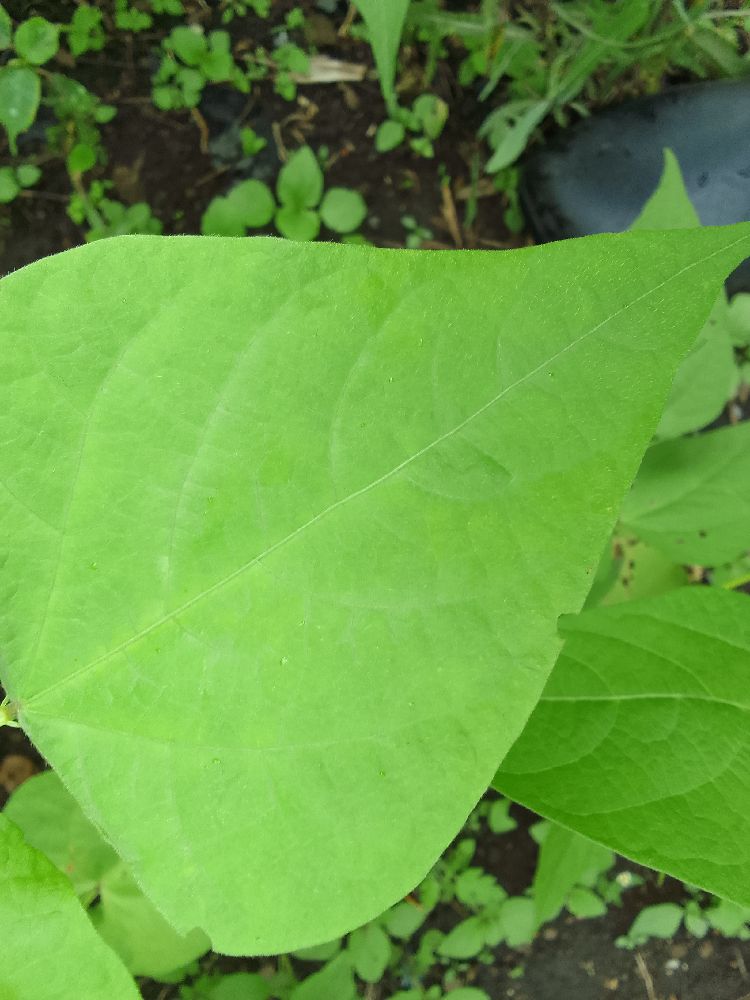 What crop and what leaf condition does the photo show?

common bean, healthy
